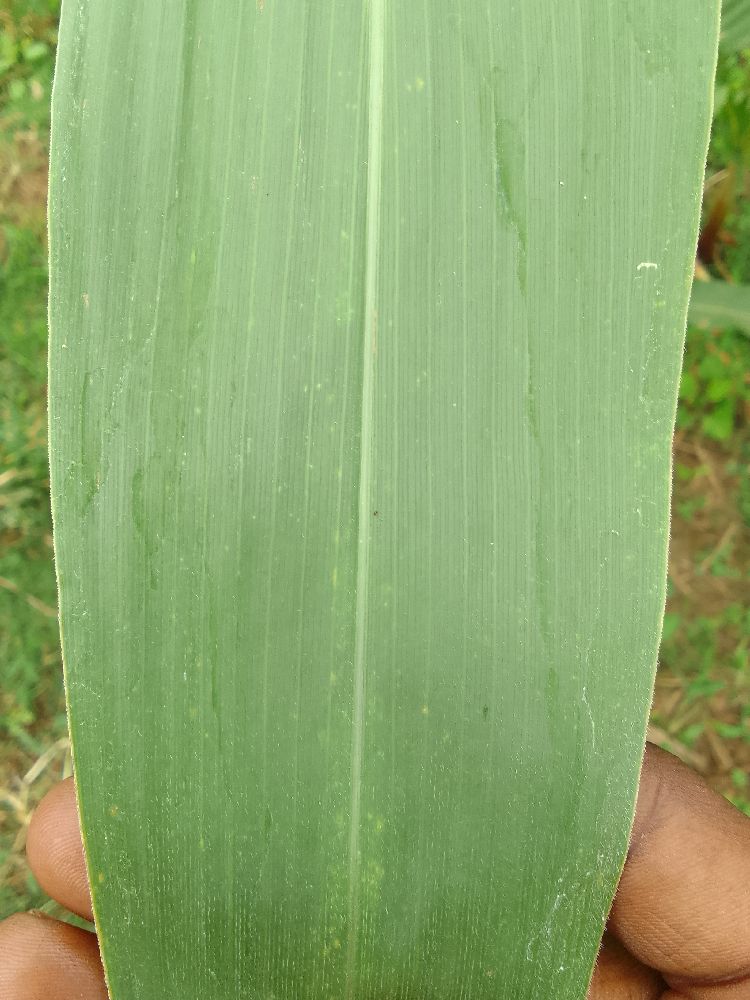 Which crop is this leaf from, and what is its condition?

maize, healthy
